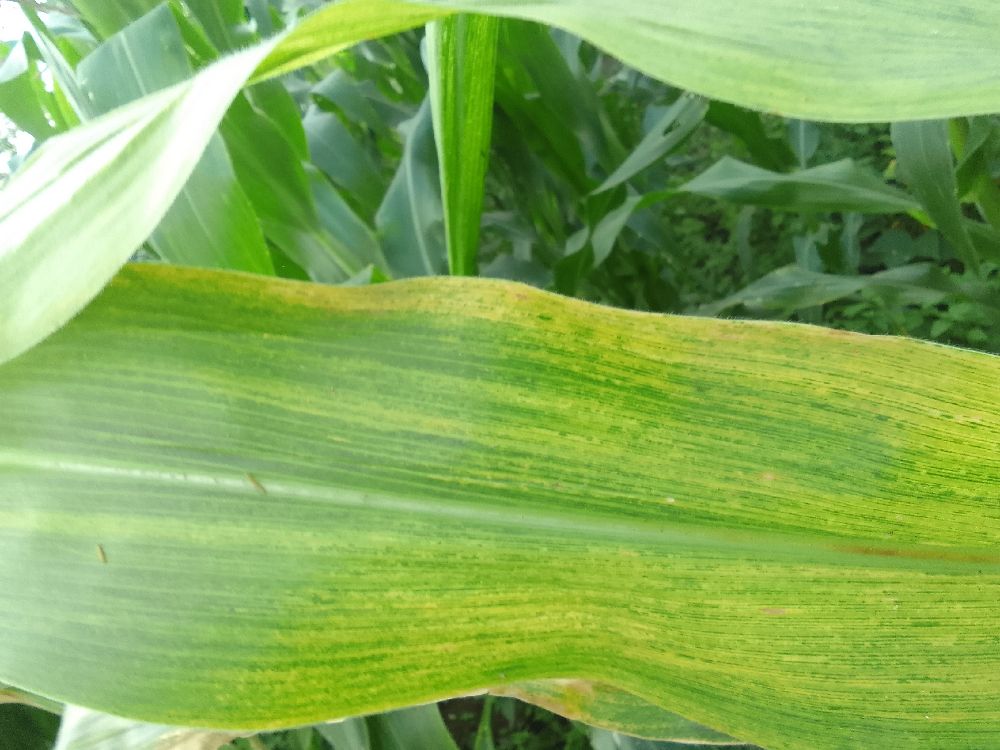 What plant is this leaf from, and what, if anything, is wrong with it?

maize, maize lethal necrosis
